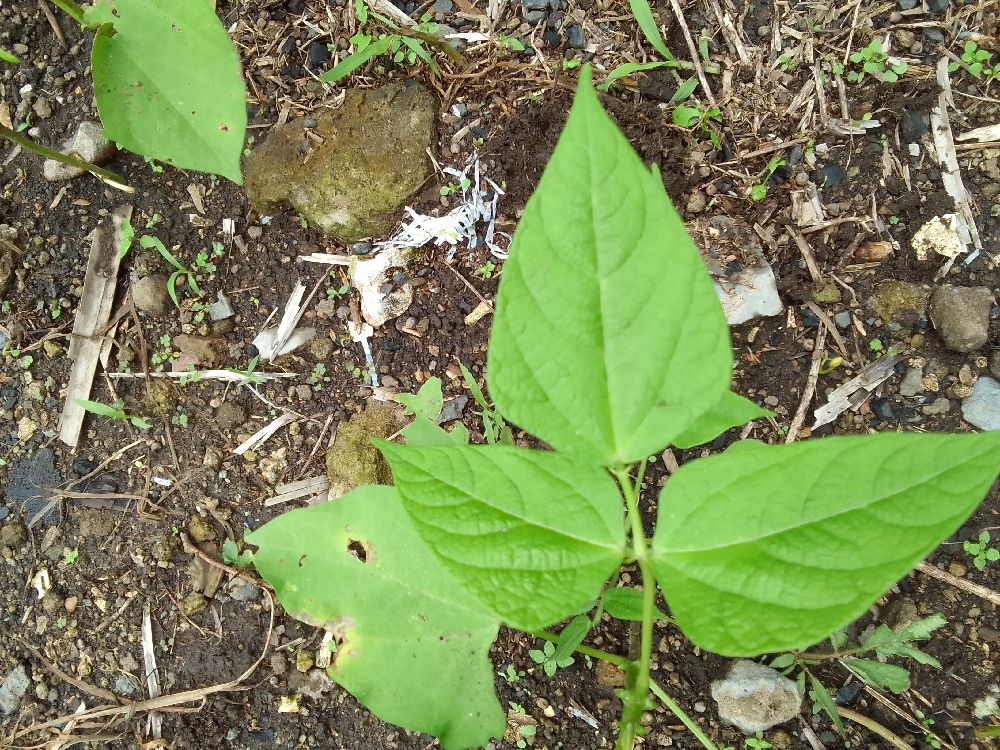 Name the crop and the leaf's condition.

common bean, healthy
